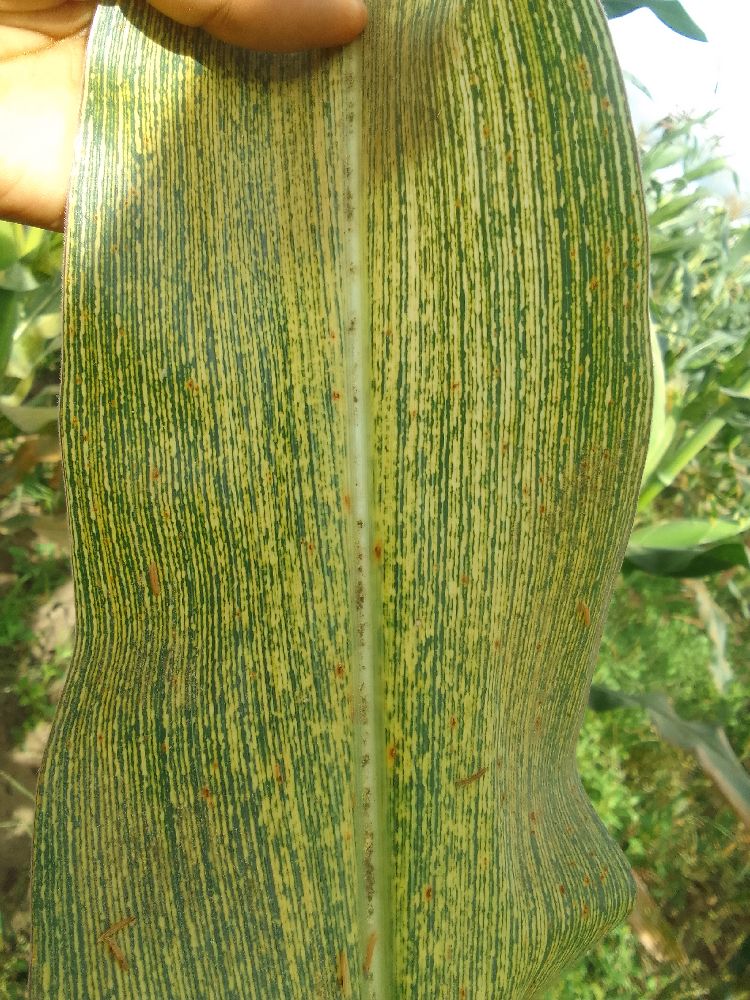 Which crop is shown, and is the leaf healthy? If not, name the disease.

maize, maize streak virus
